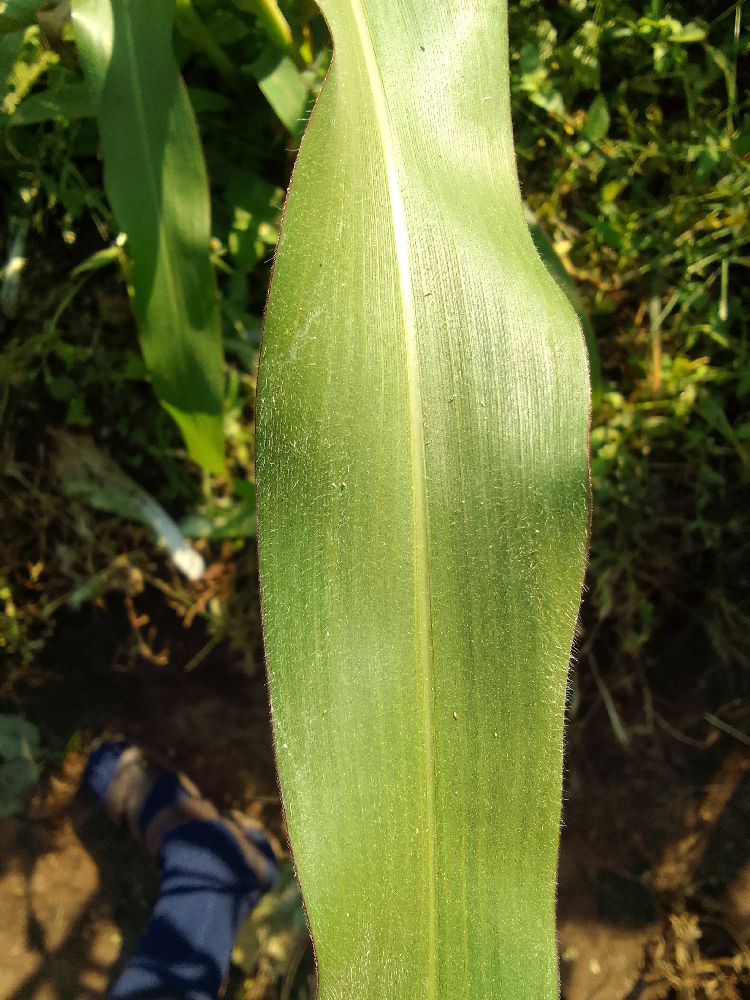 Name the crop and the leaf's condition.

maize, healthy
